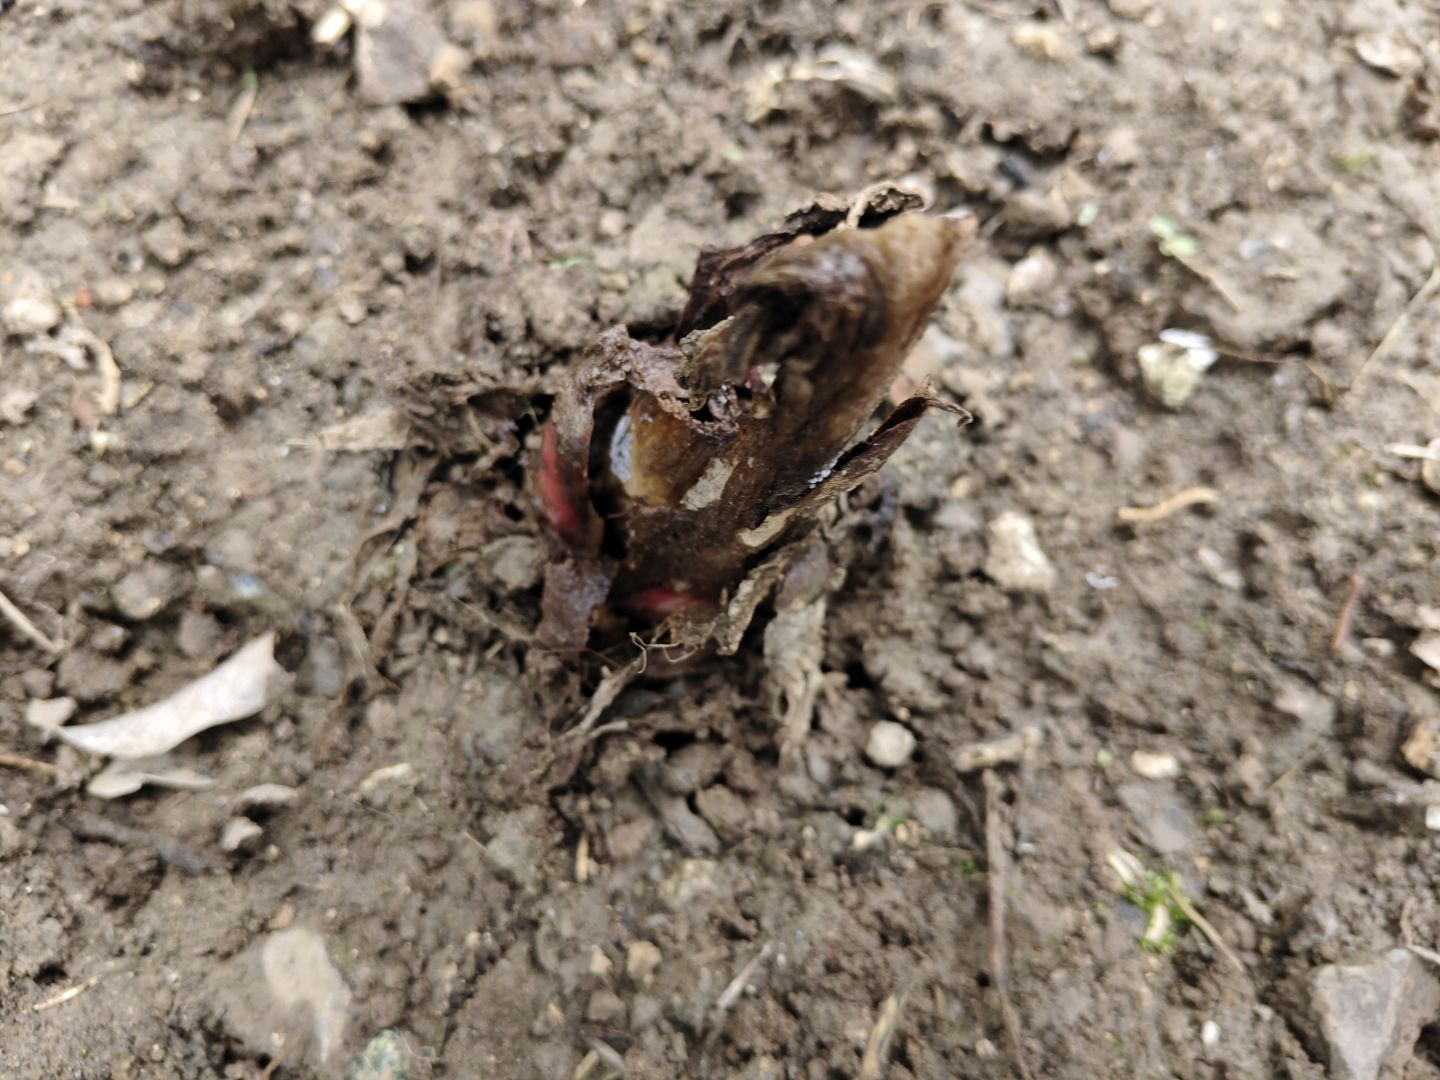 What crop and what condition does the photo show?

taro, root rot
